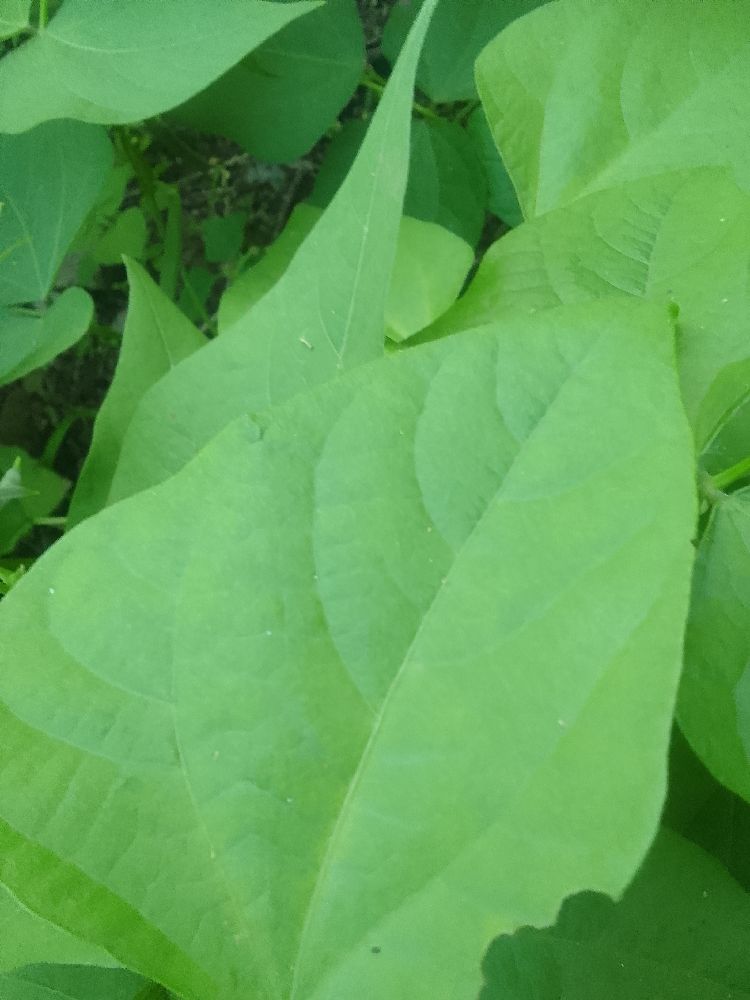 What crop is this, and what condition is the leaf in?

common bean, healthy
